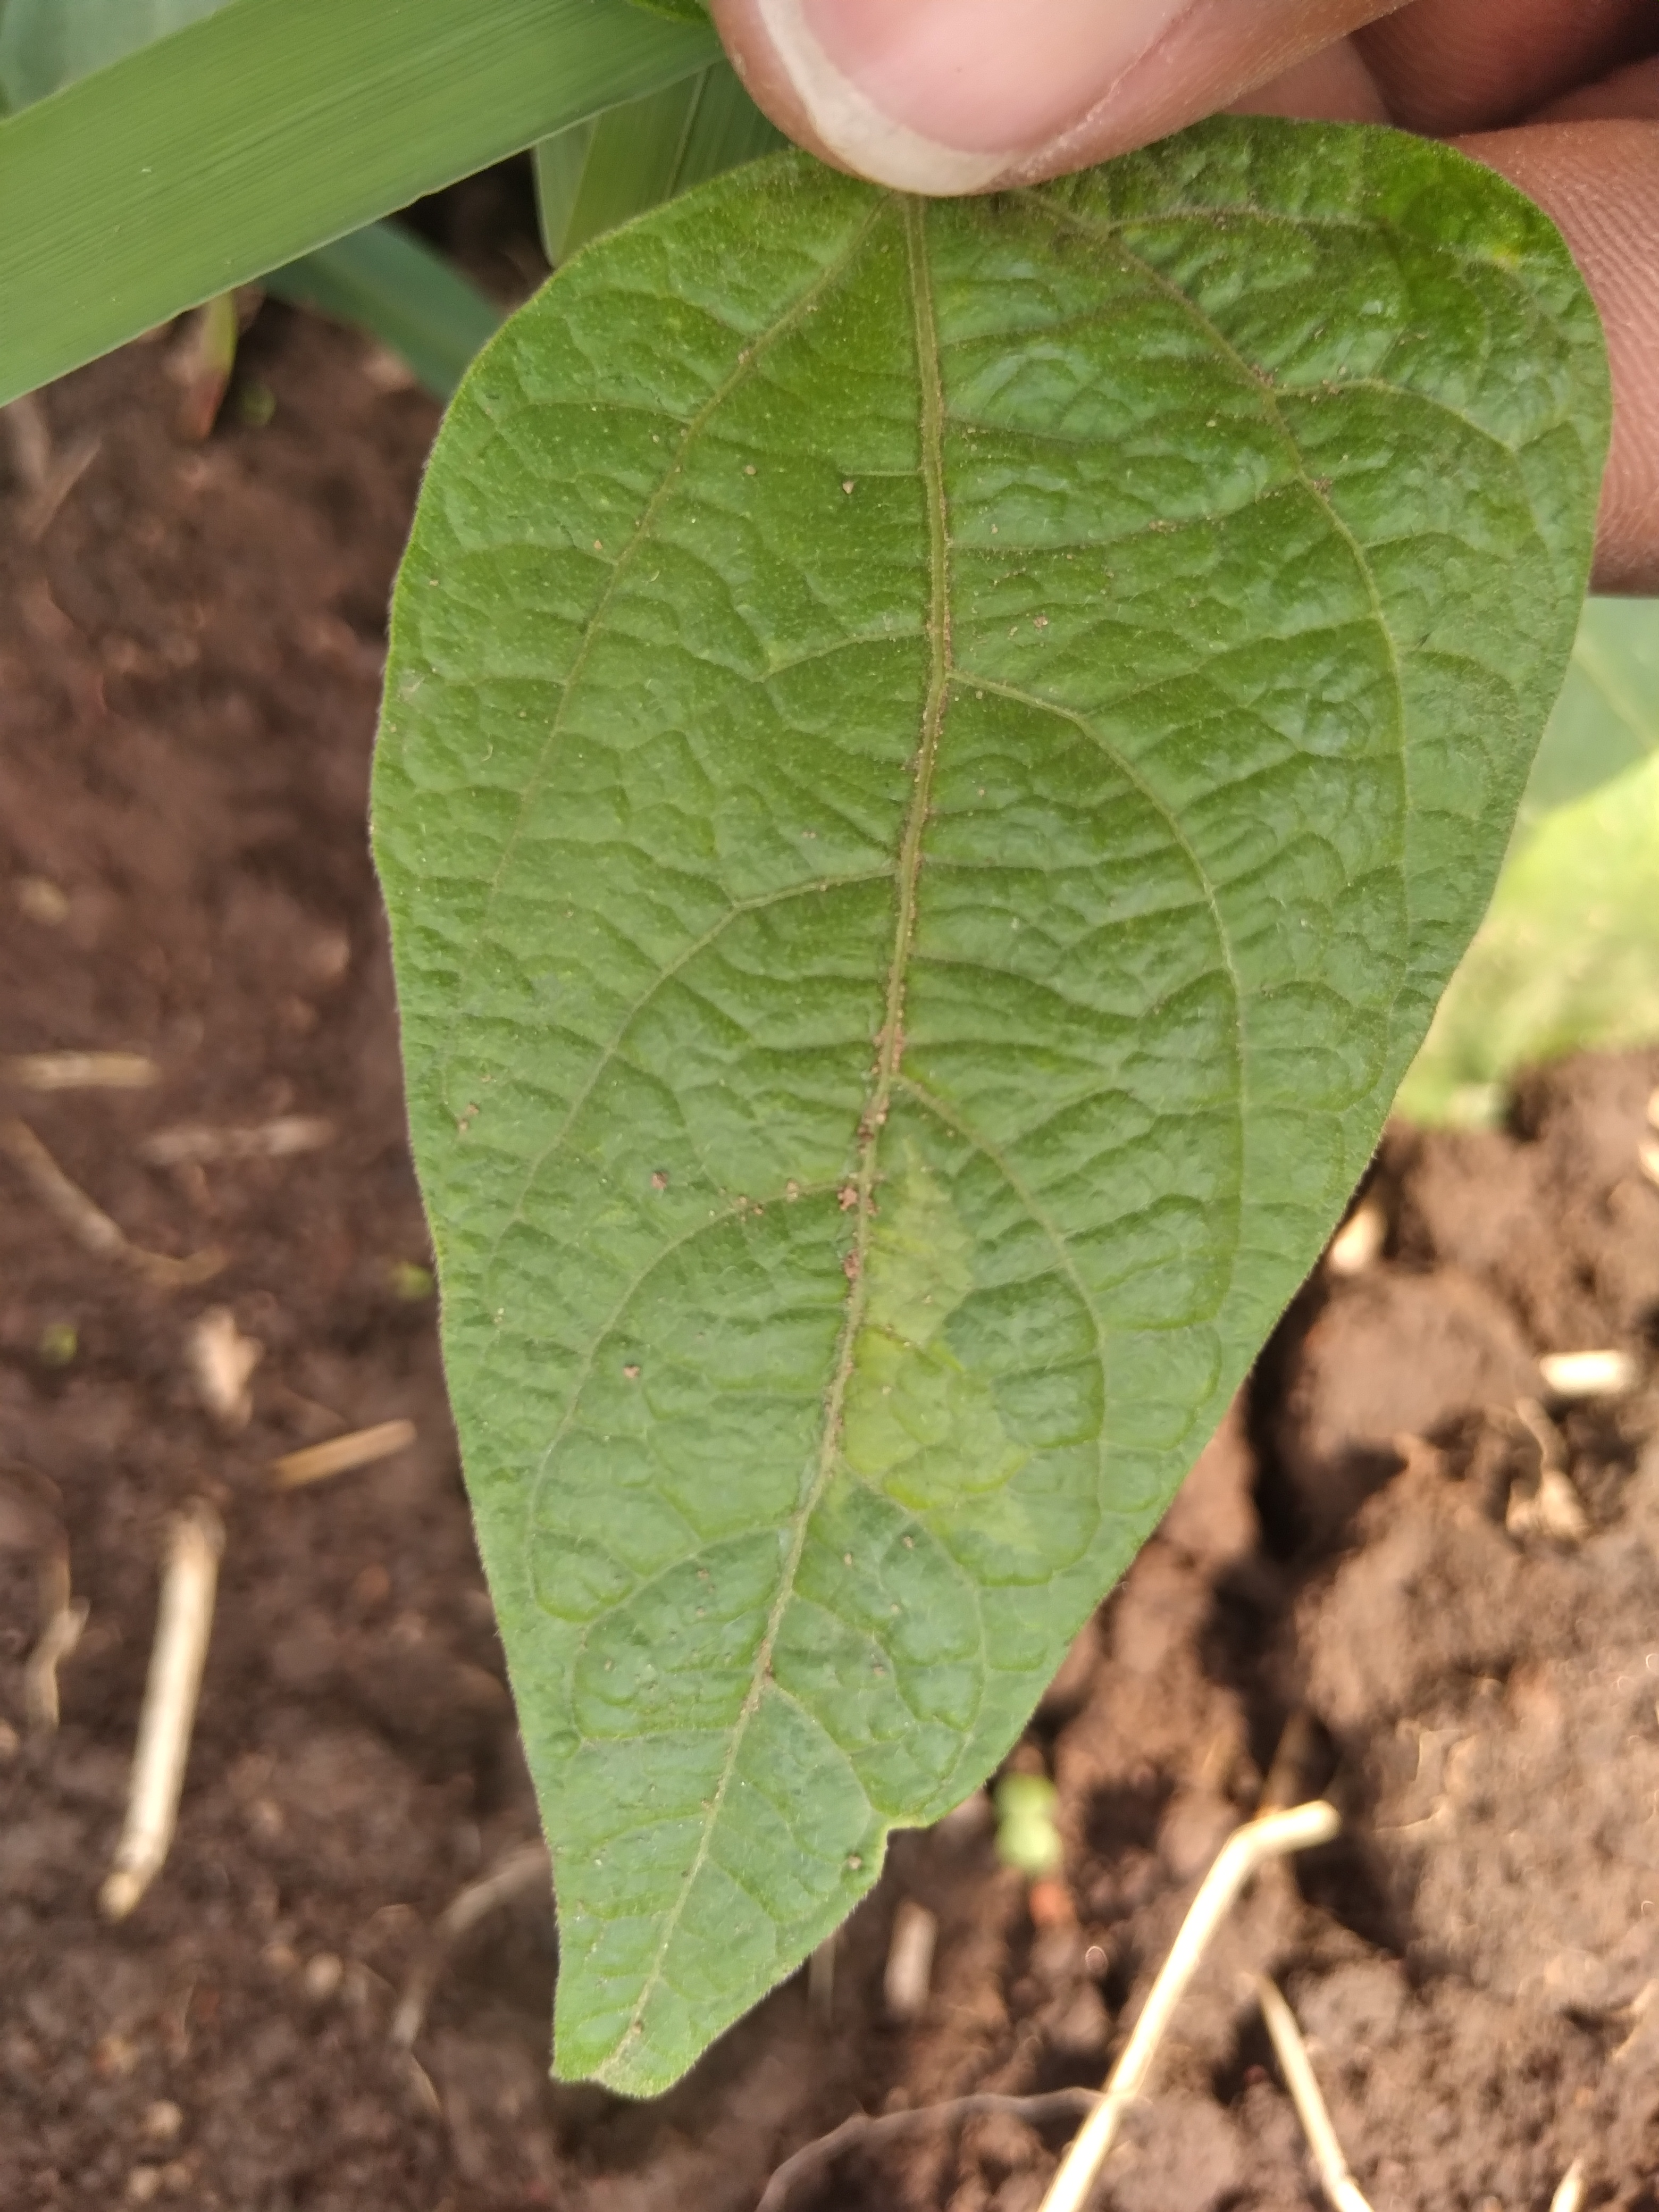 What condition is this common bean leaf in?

healthy
